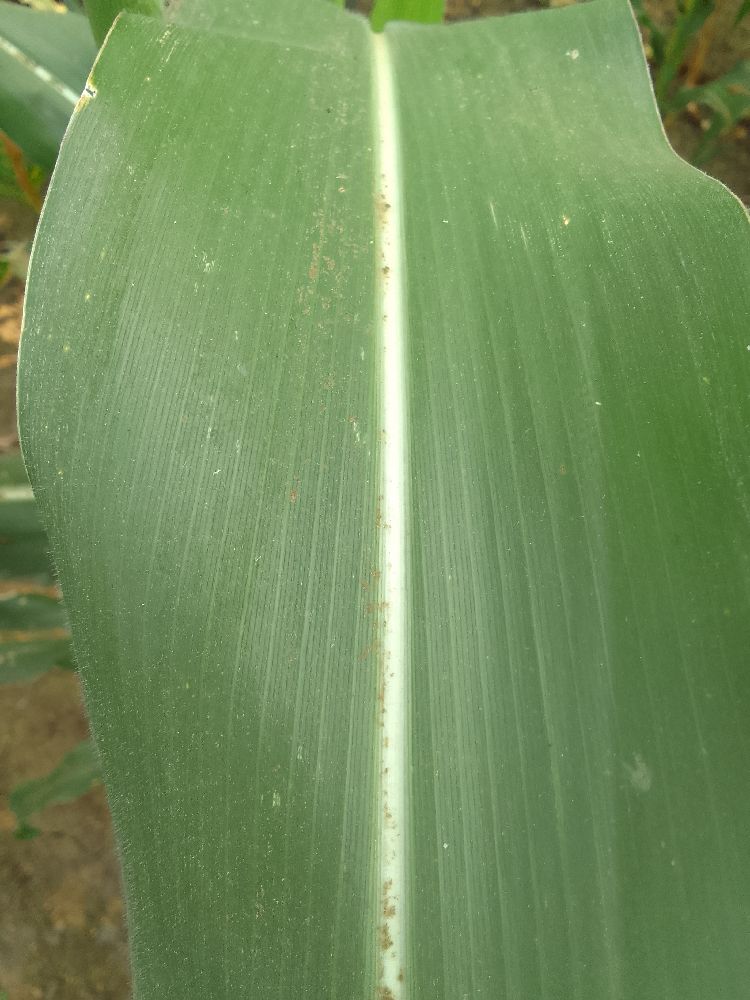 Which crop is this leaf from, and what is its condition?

maize, healthy
